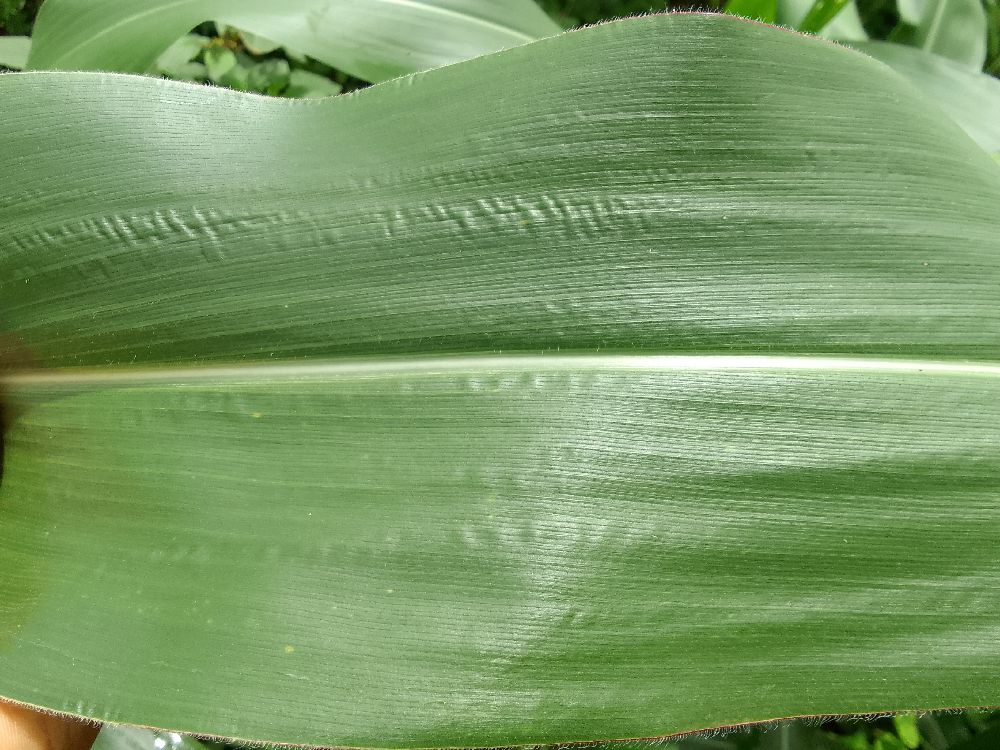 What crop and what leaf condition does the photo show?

maize, healthy
